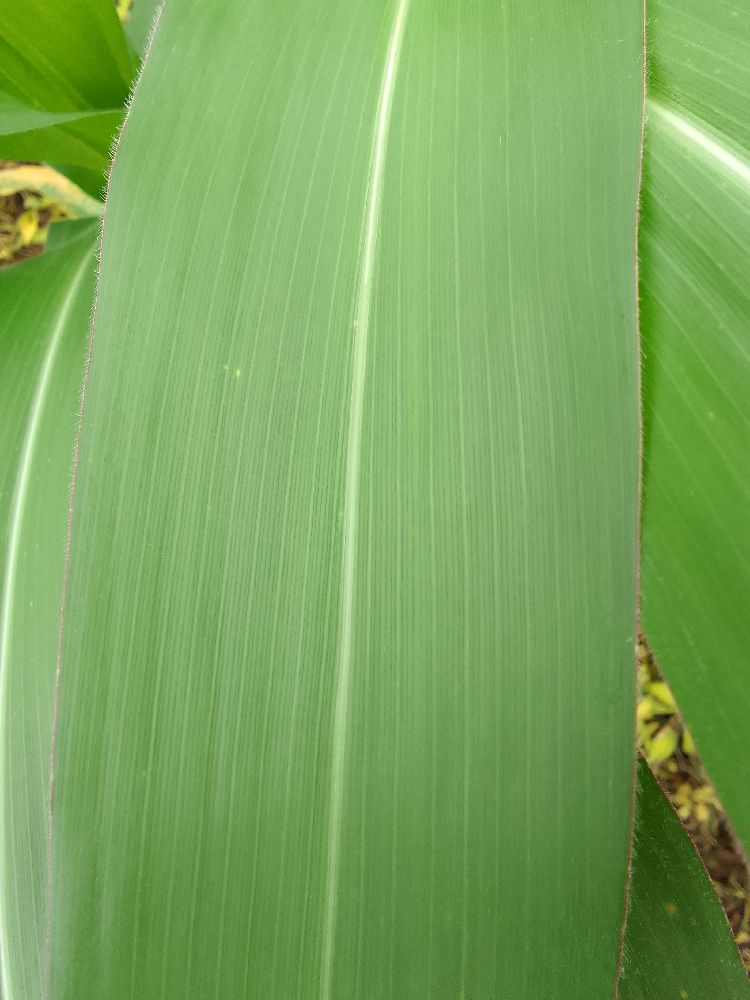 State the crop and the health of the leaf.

maize, healthy
